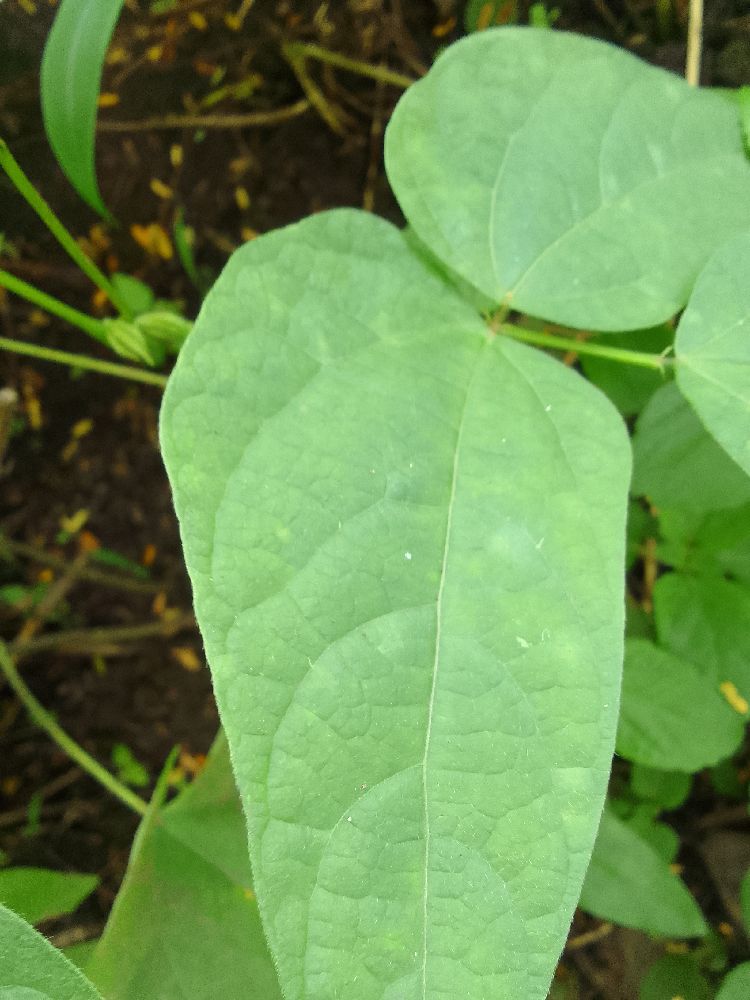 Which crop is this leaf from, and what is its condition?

common bean, healthy
